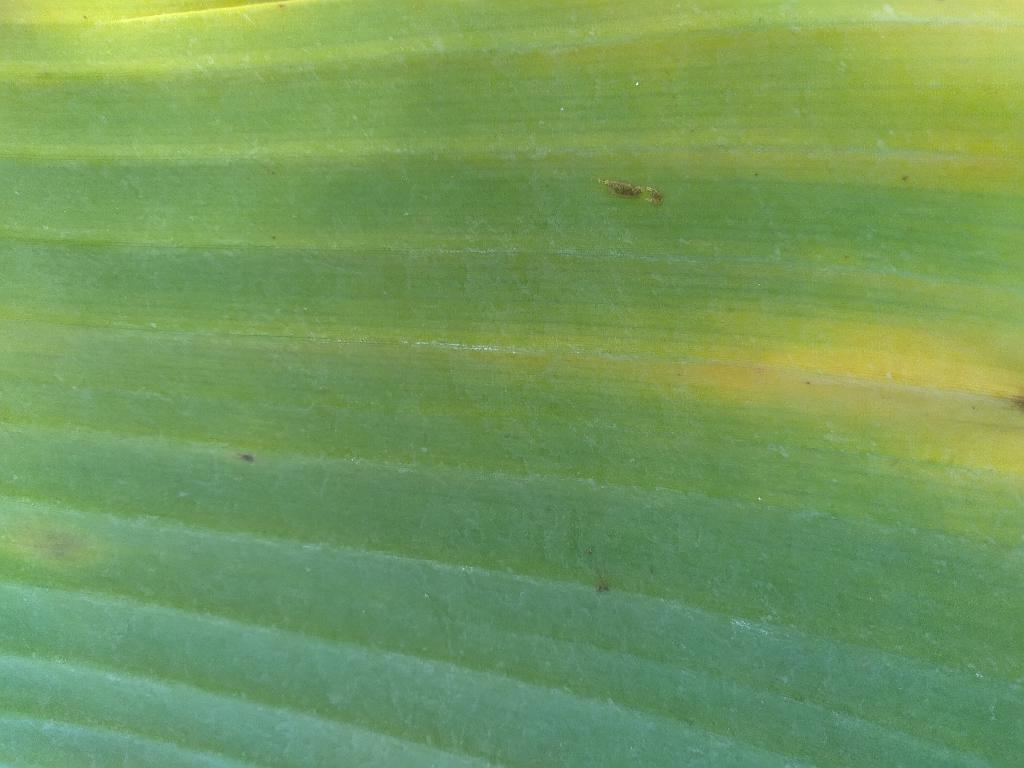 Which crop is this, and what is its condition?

banana, fusarium wilt race 1
